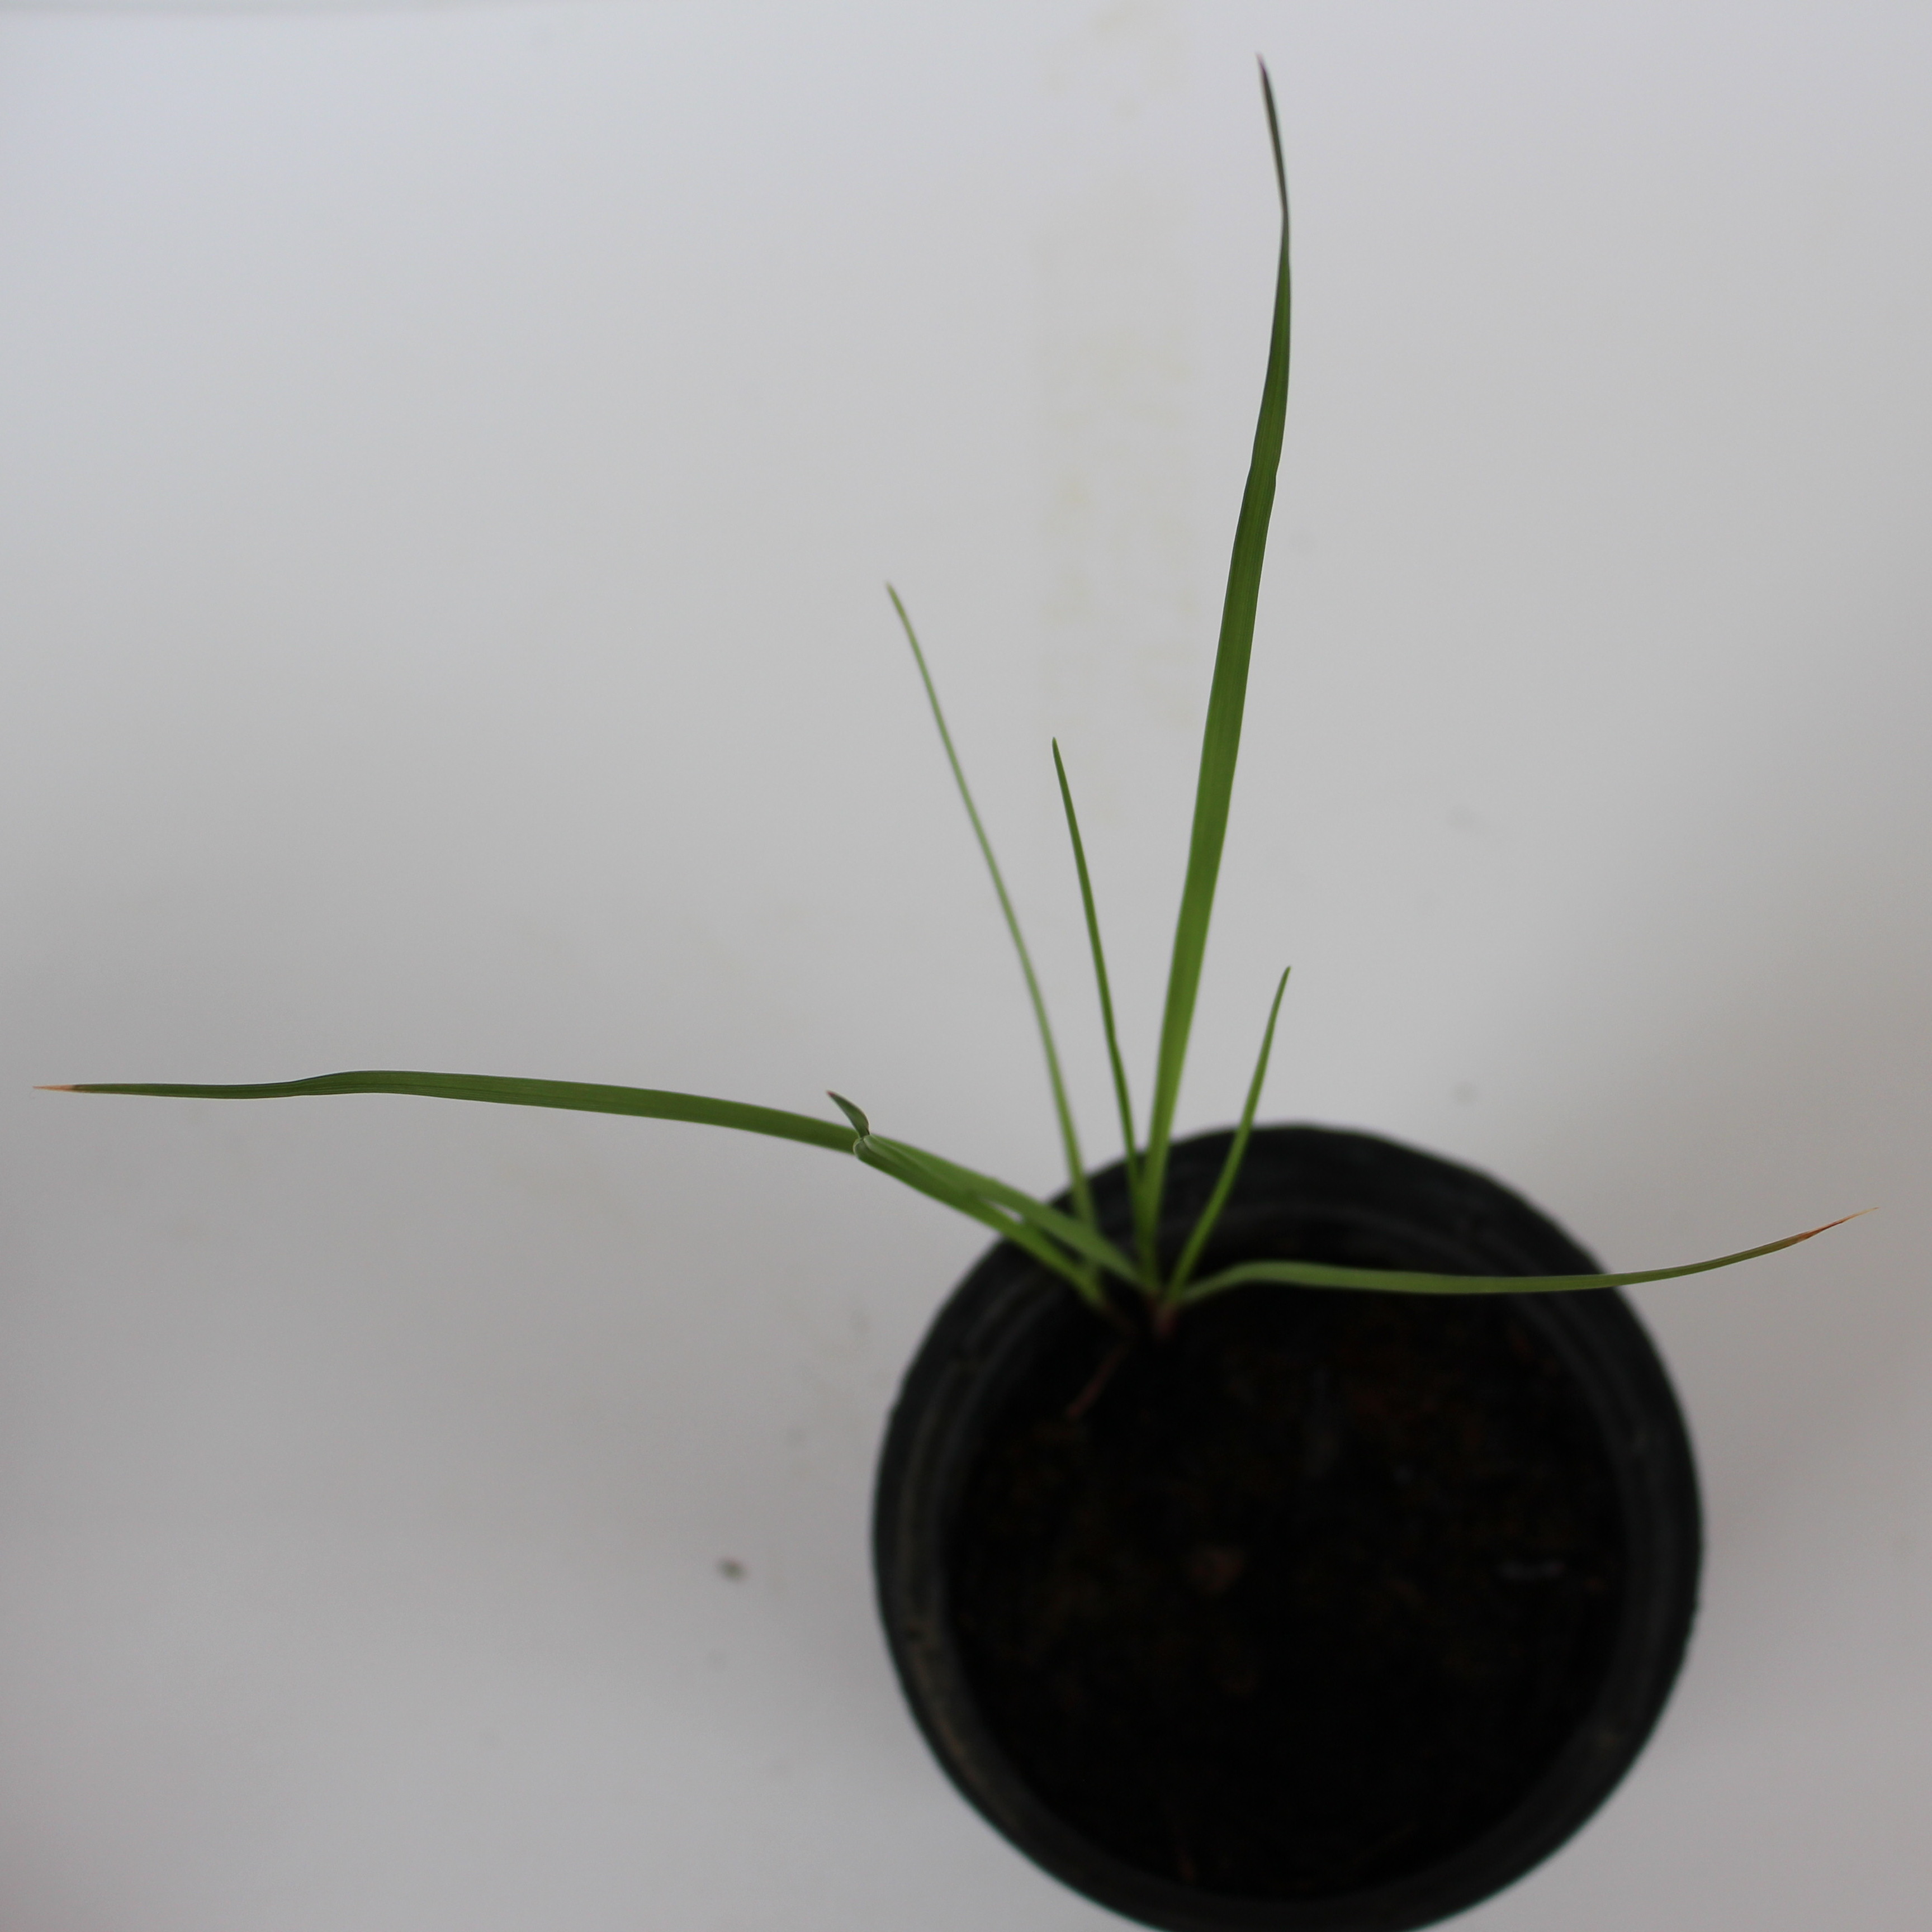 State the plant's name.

Lolium multiflorum
